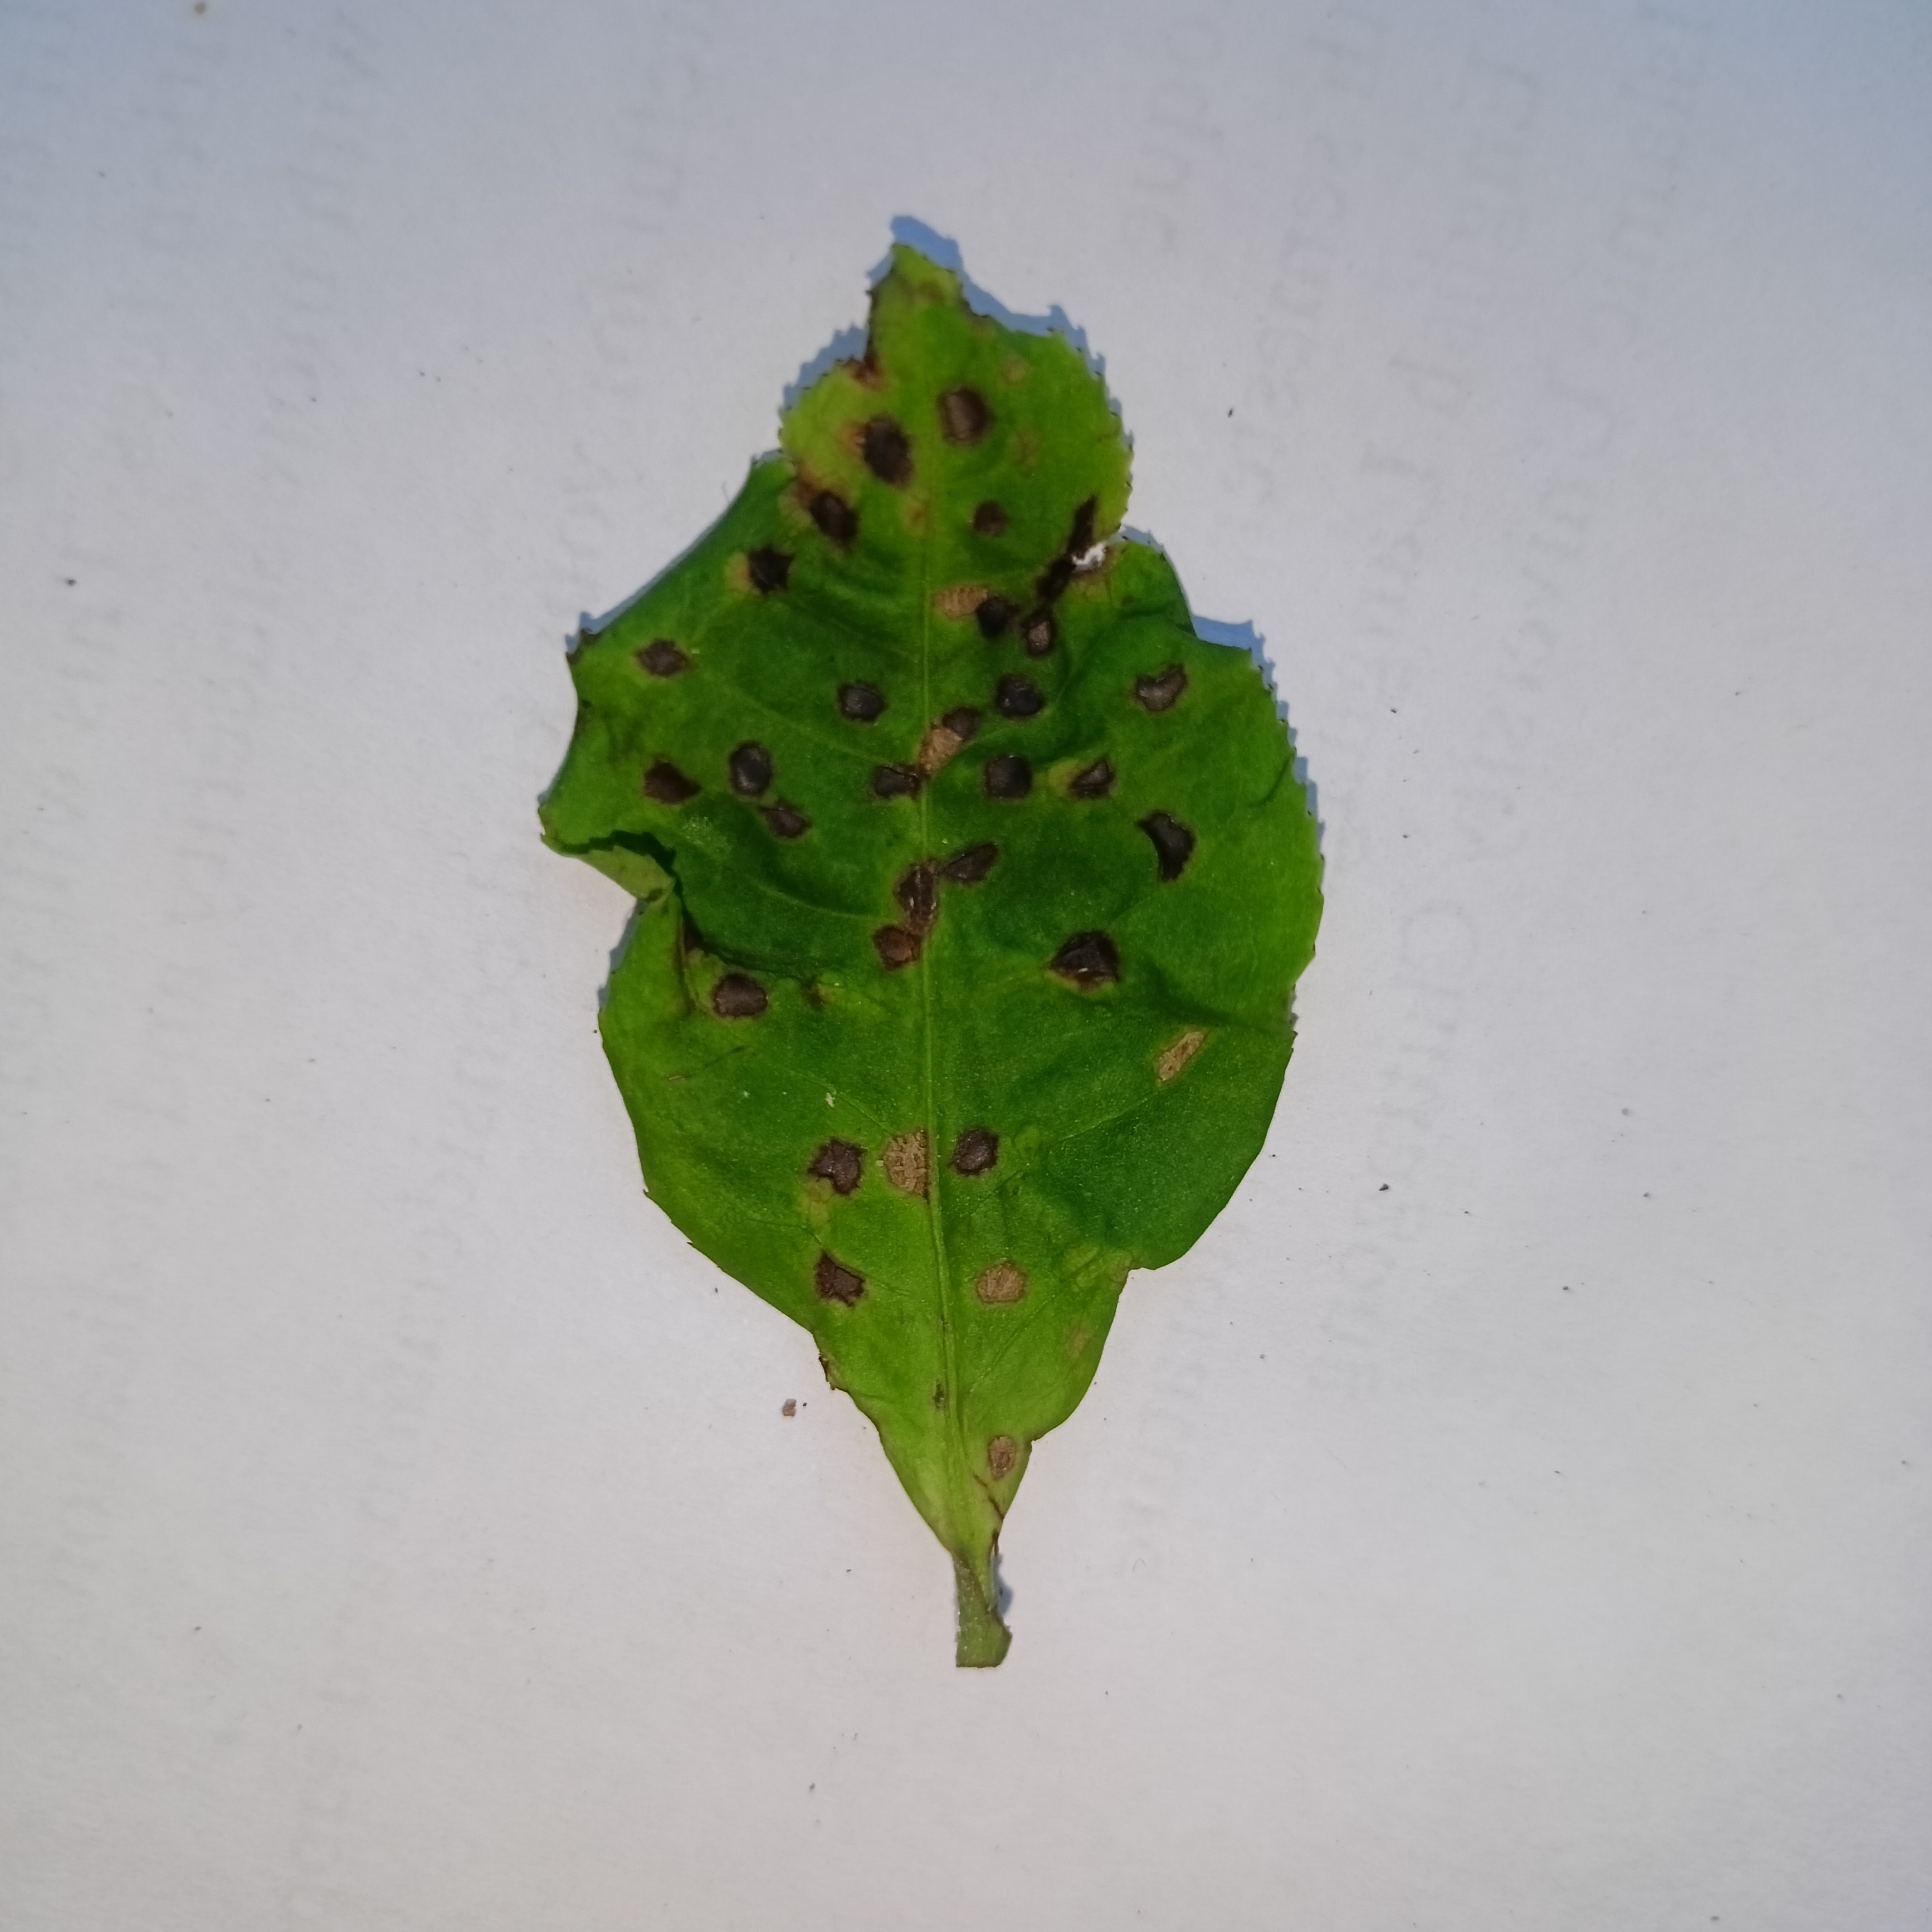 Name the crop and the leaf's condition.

tea, helopeltis
